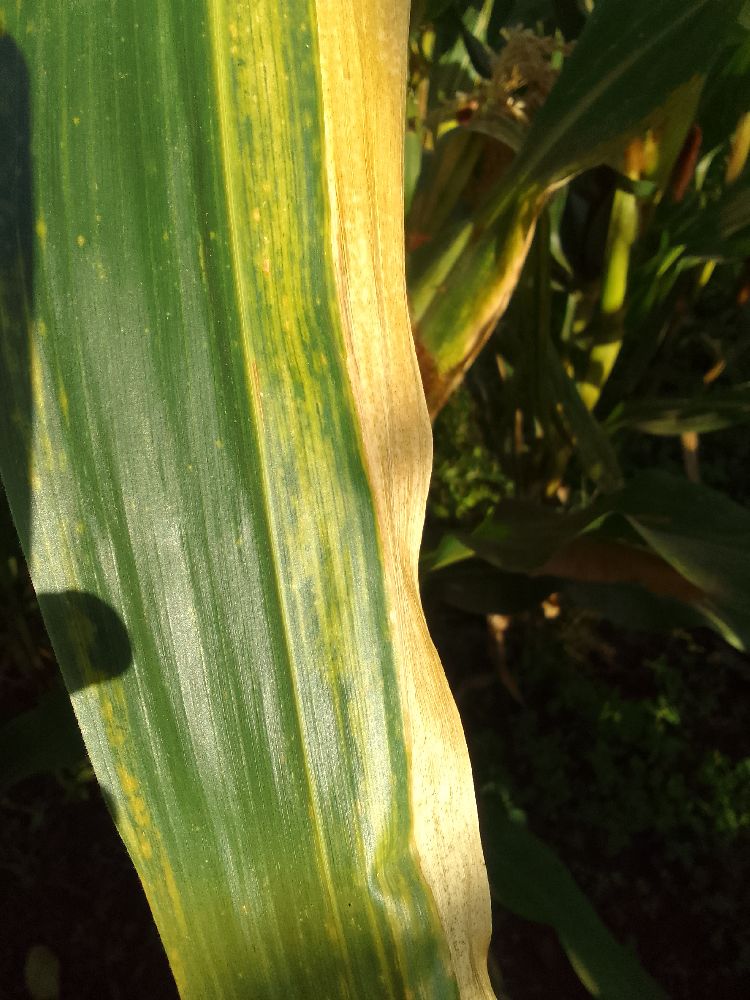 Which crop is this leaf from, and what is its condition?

maize, maize lethal necrosis
